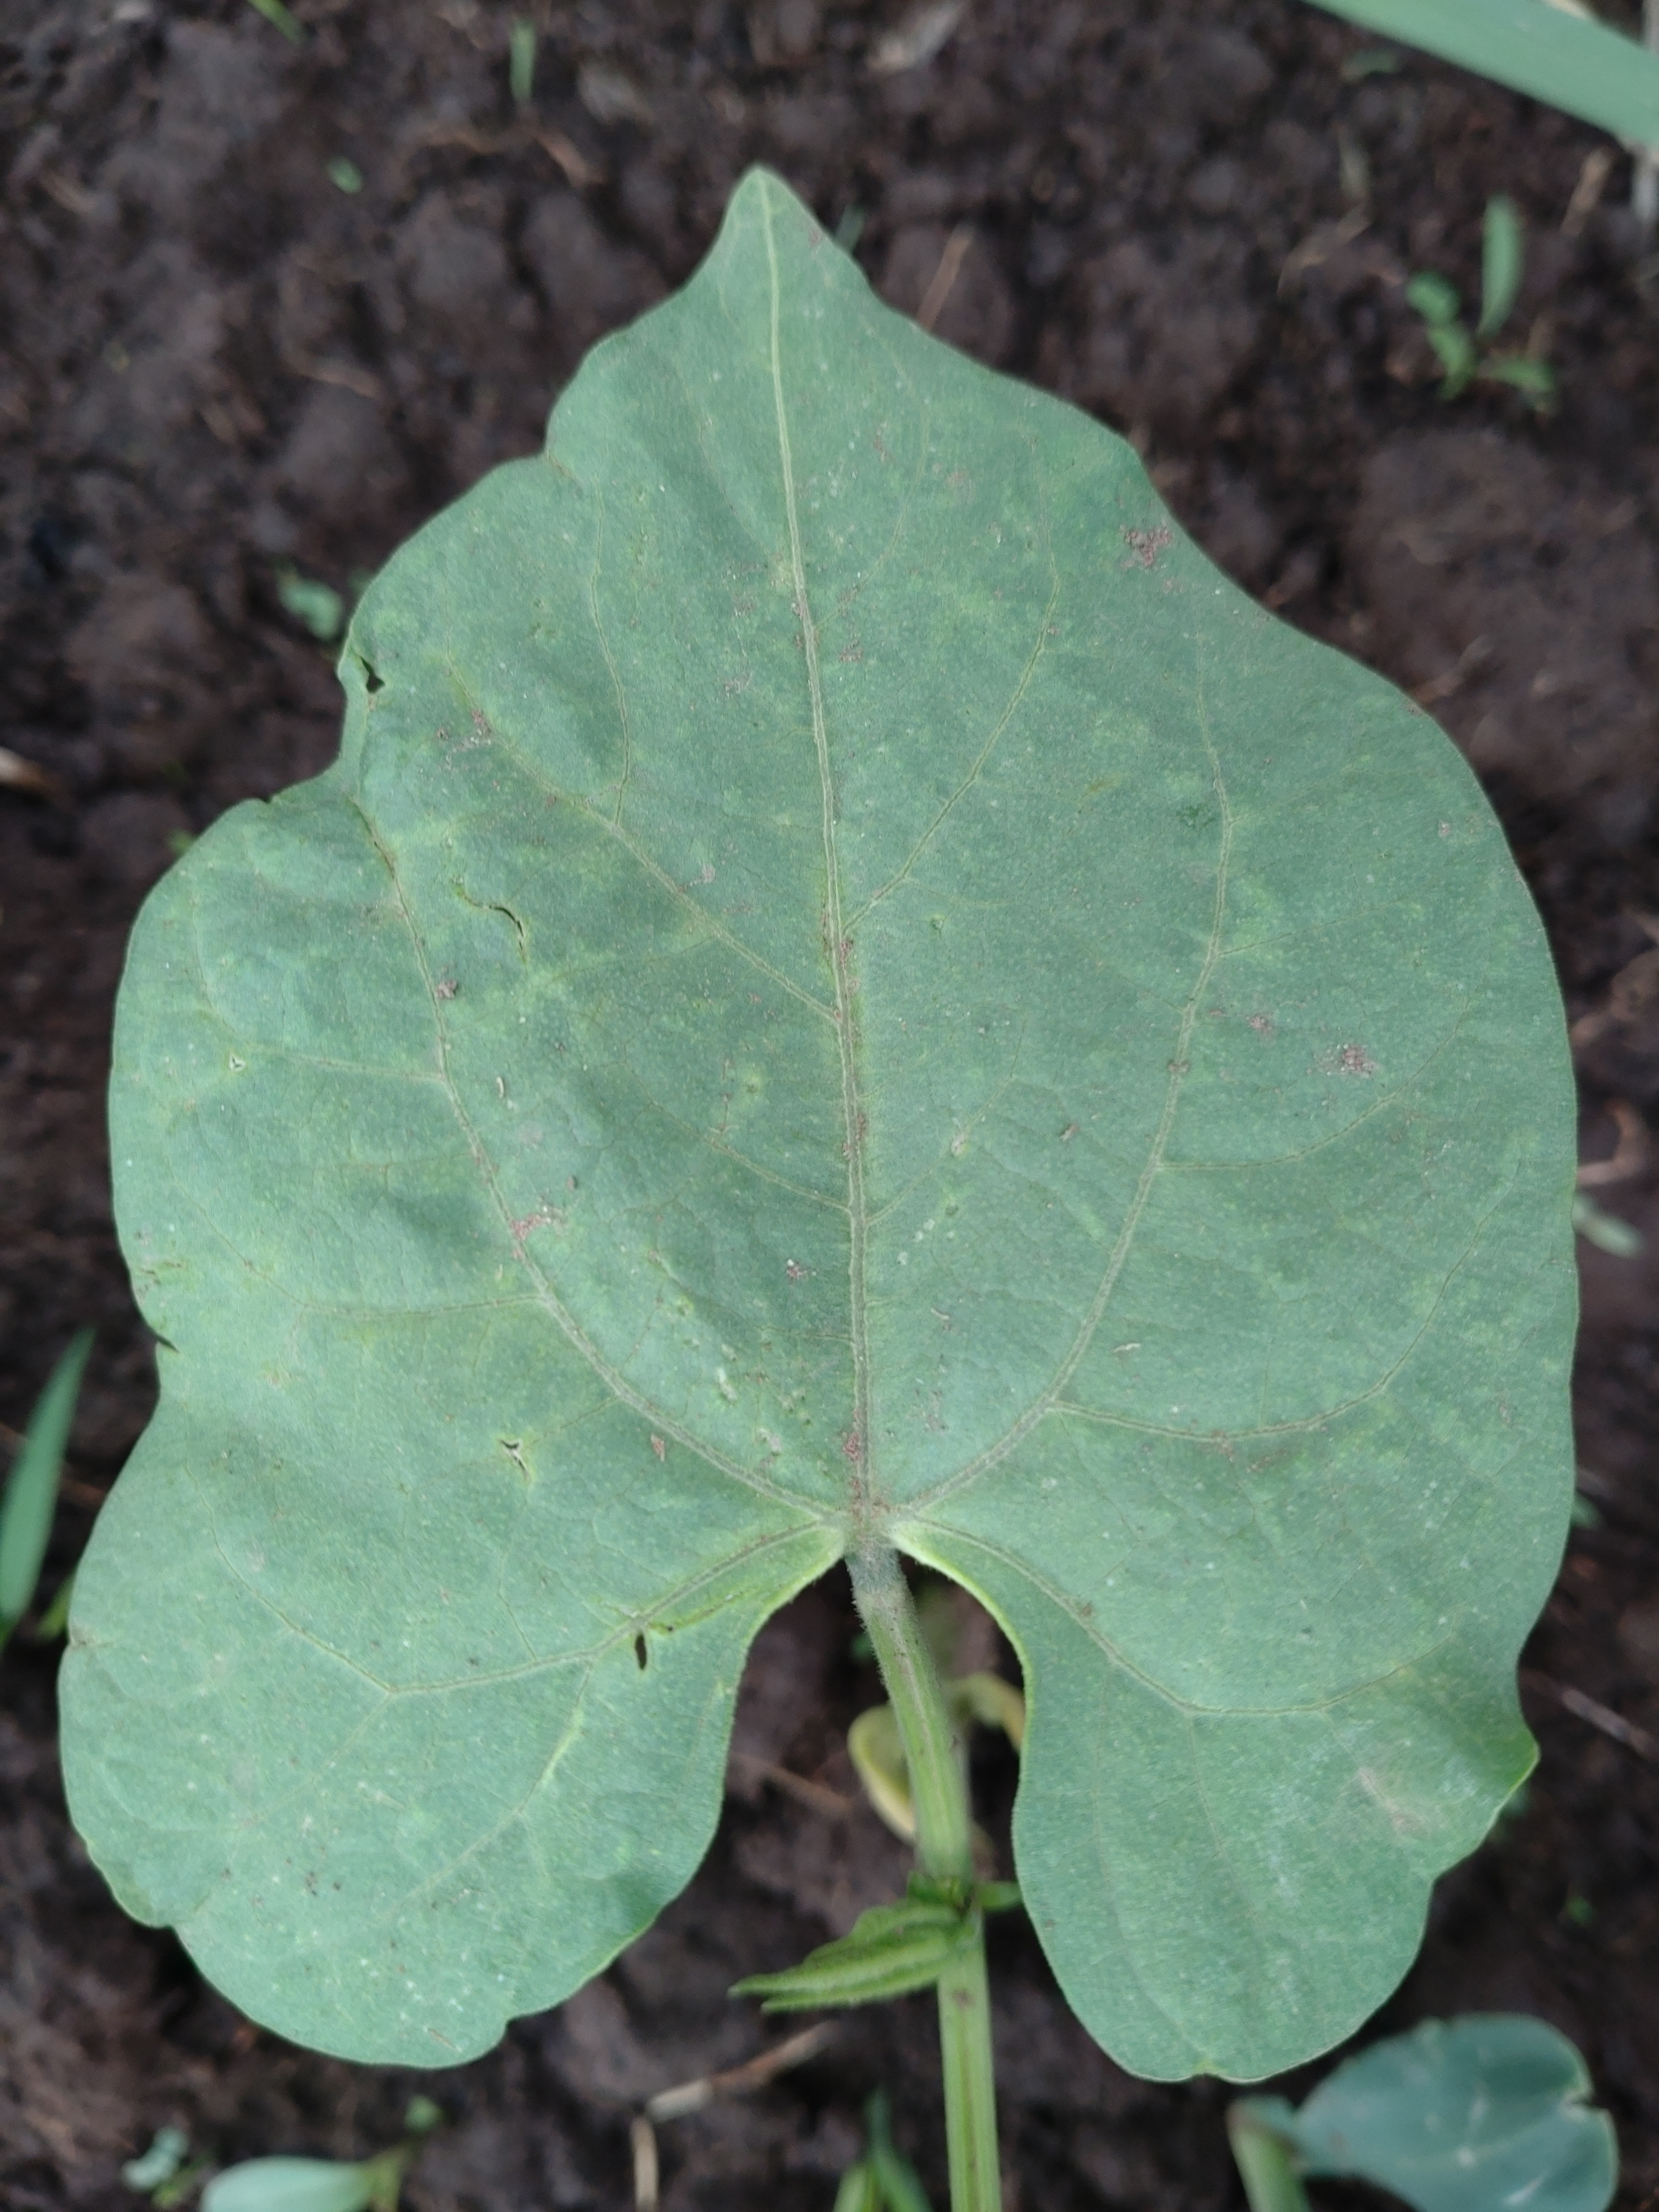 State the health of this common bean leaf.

healthy
